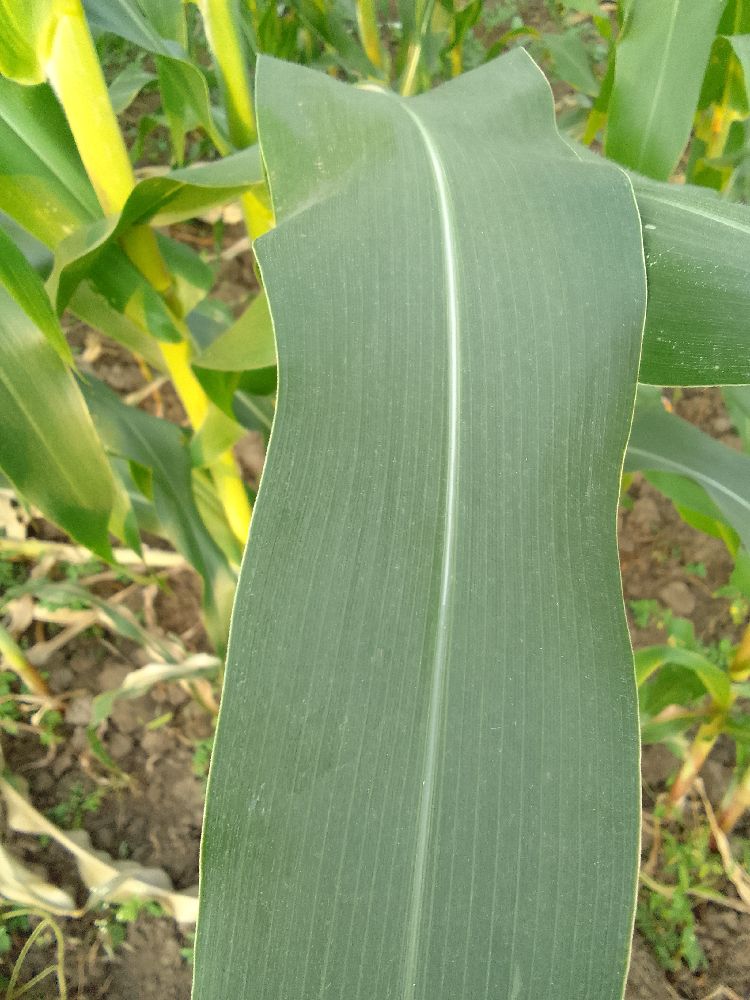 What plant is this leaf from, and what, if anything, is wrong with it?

maize, healthy
